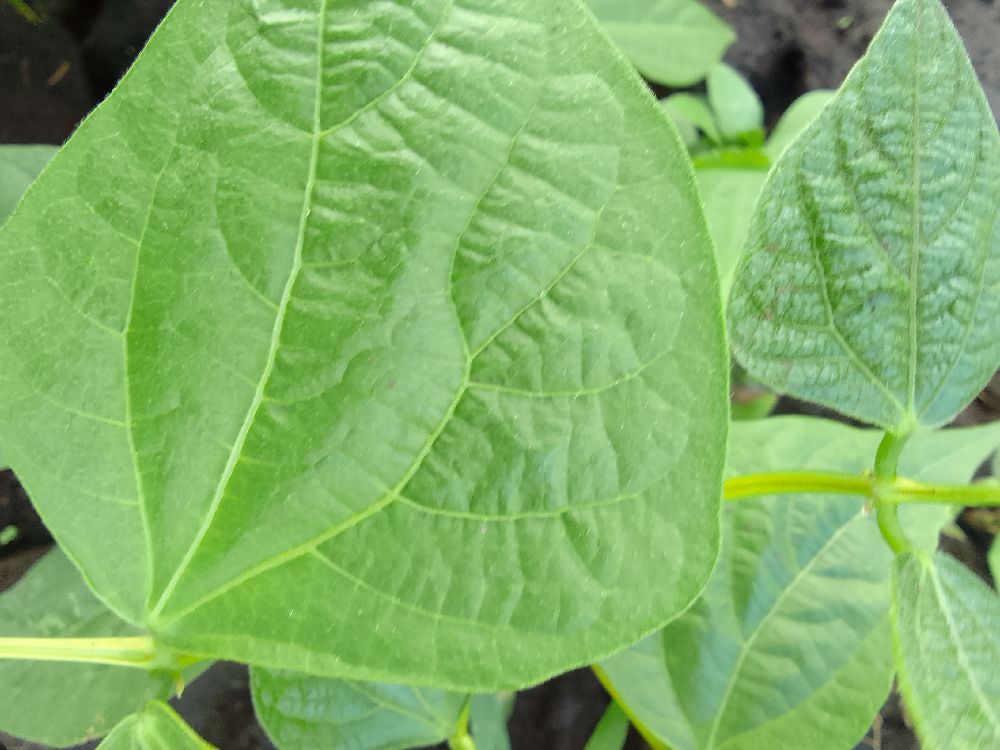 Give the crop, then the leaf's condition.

common bean, healthy
